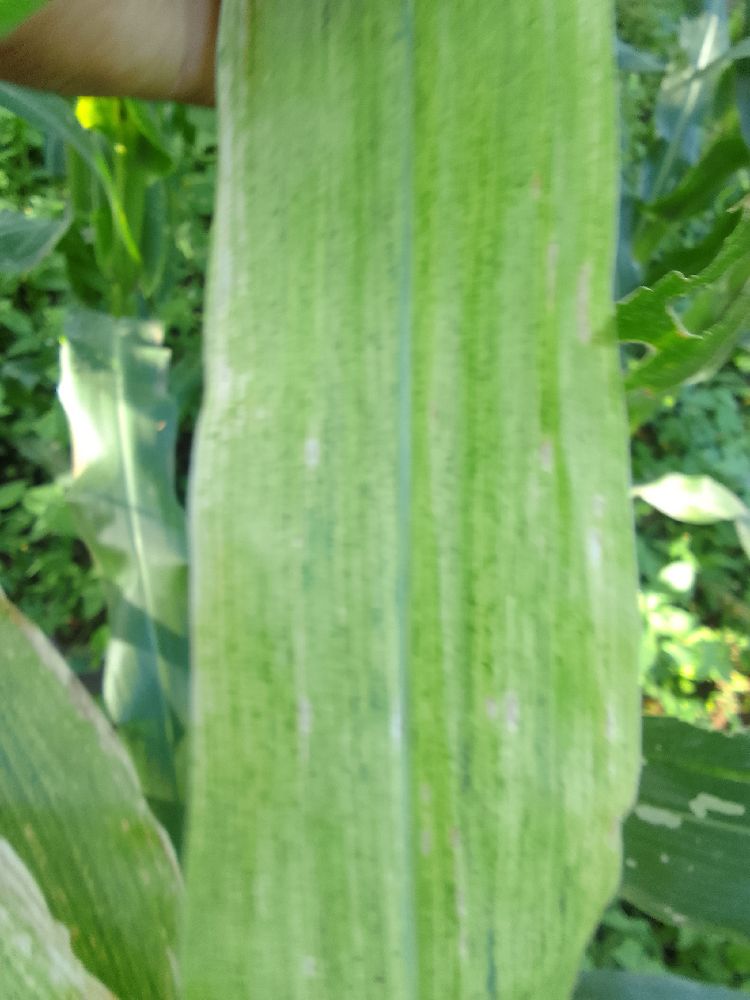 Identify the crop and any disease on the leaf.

maize, maize lethal necrosis
